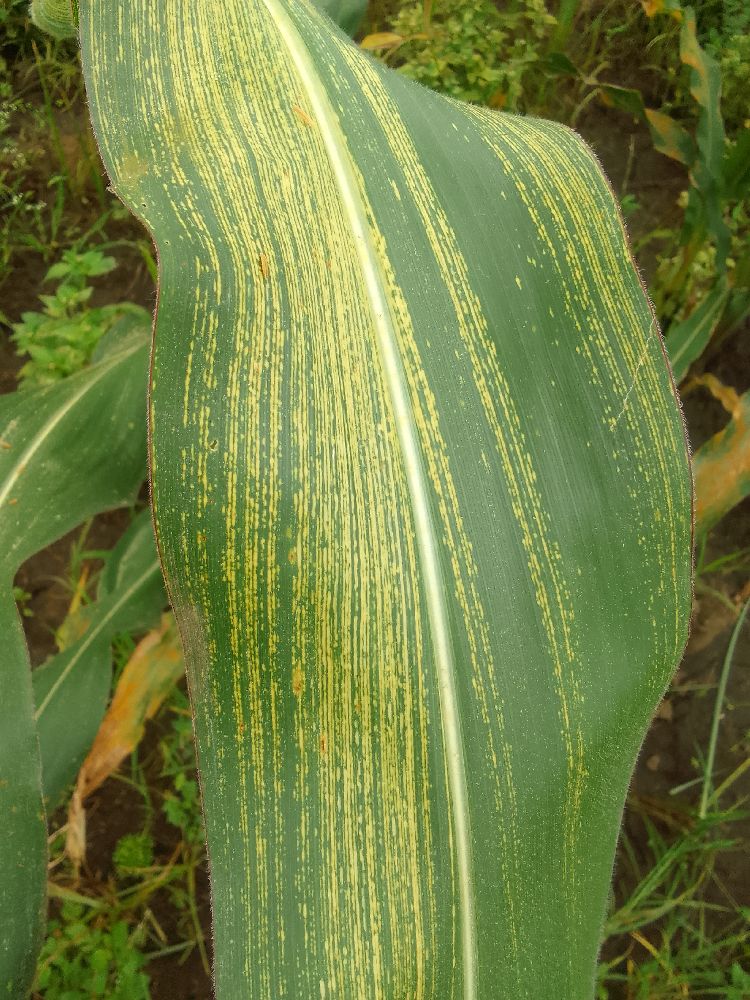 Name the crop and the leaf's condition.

maize, maize streak virus
